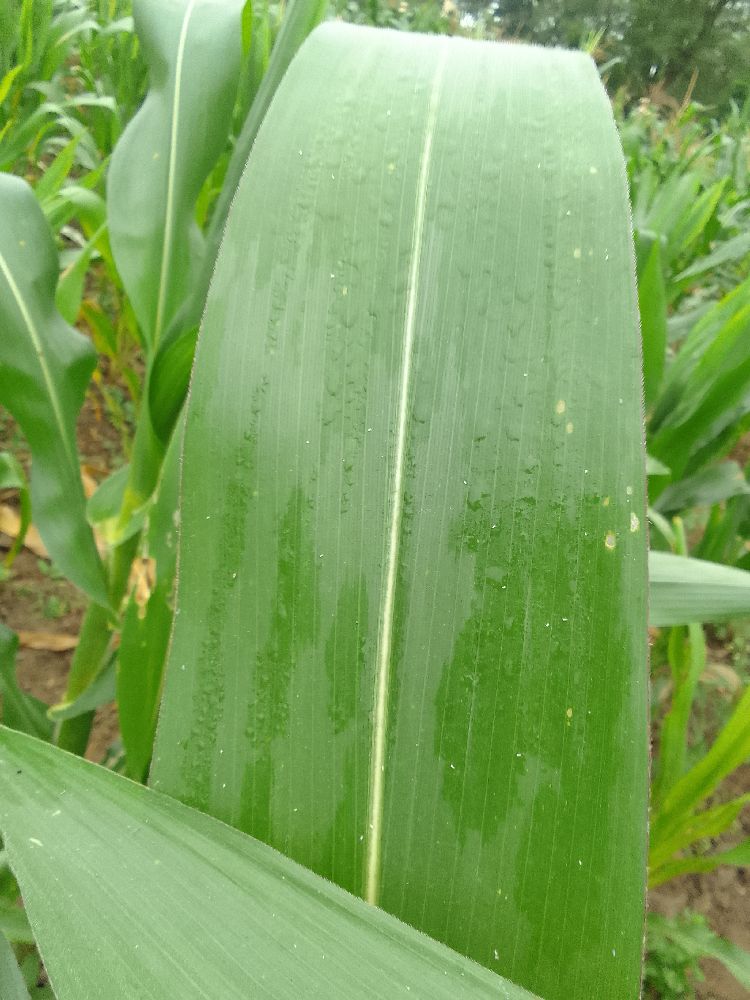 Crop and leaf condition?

maize, healthy
